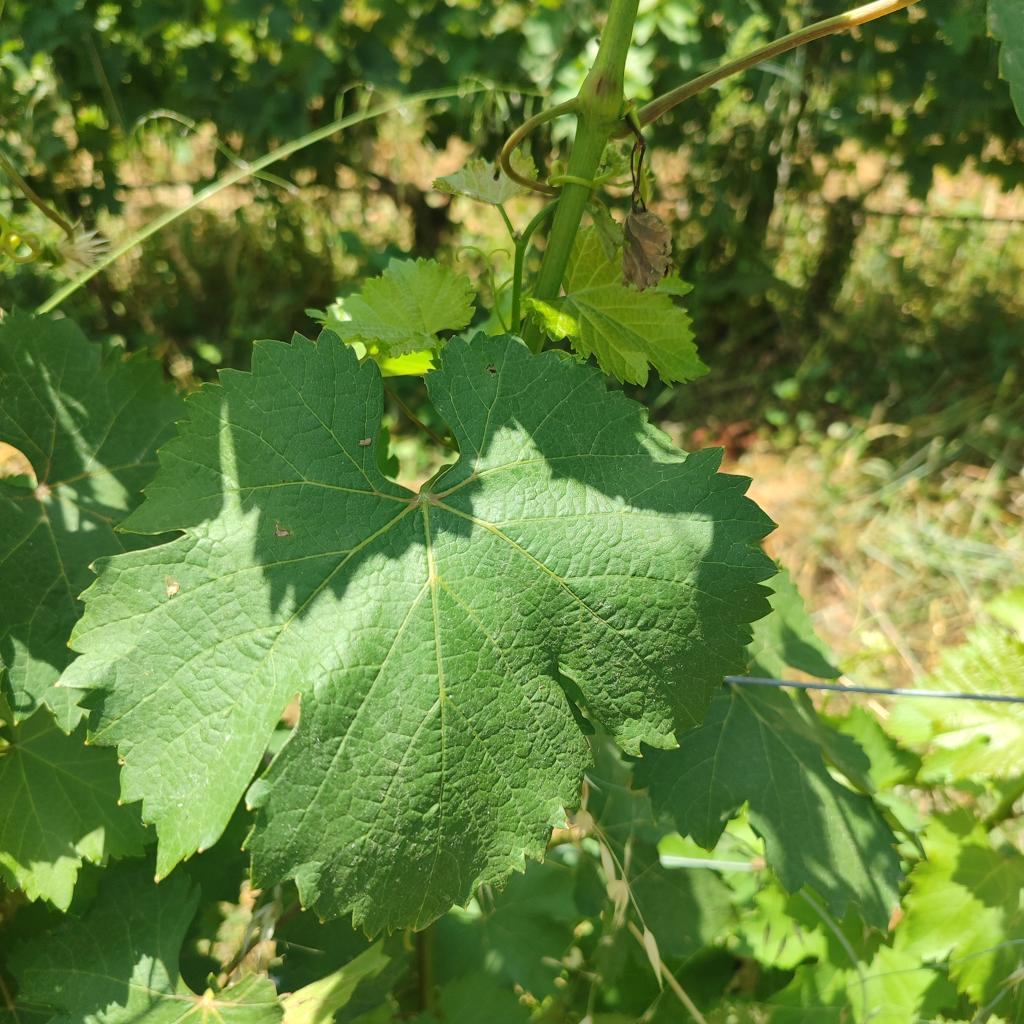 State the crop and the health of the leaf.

grapevine, healthy
